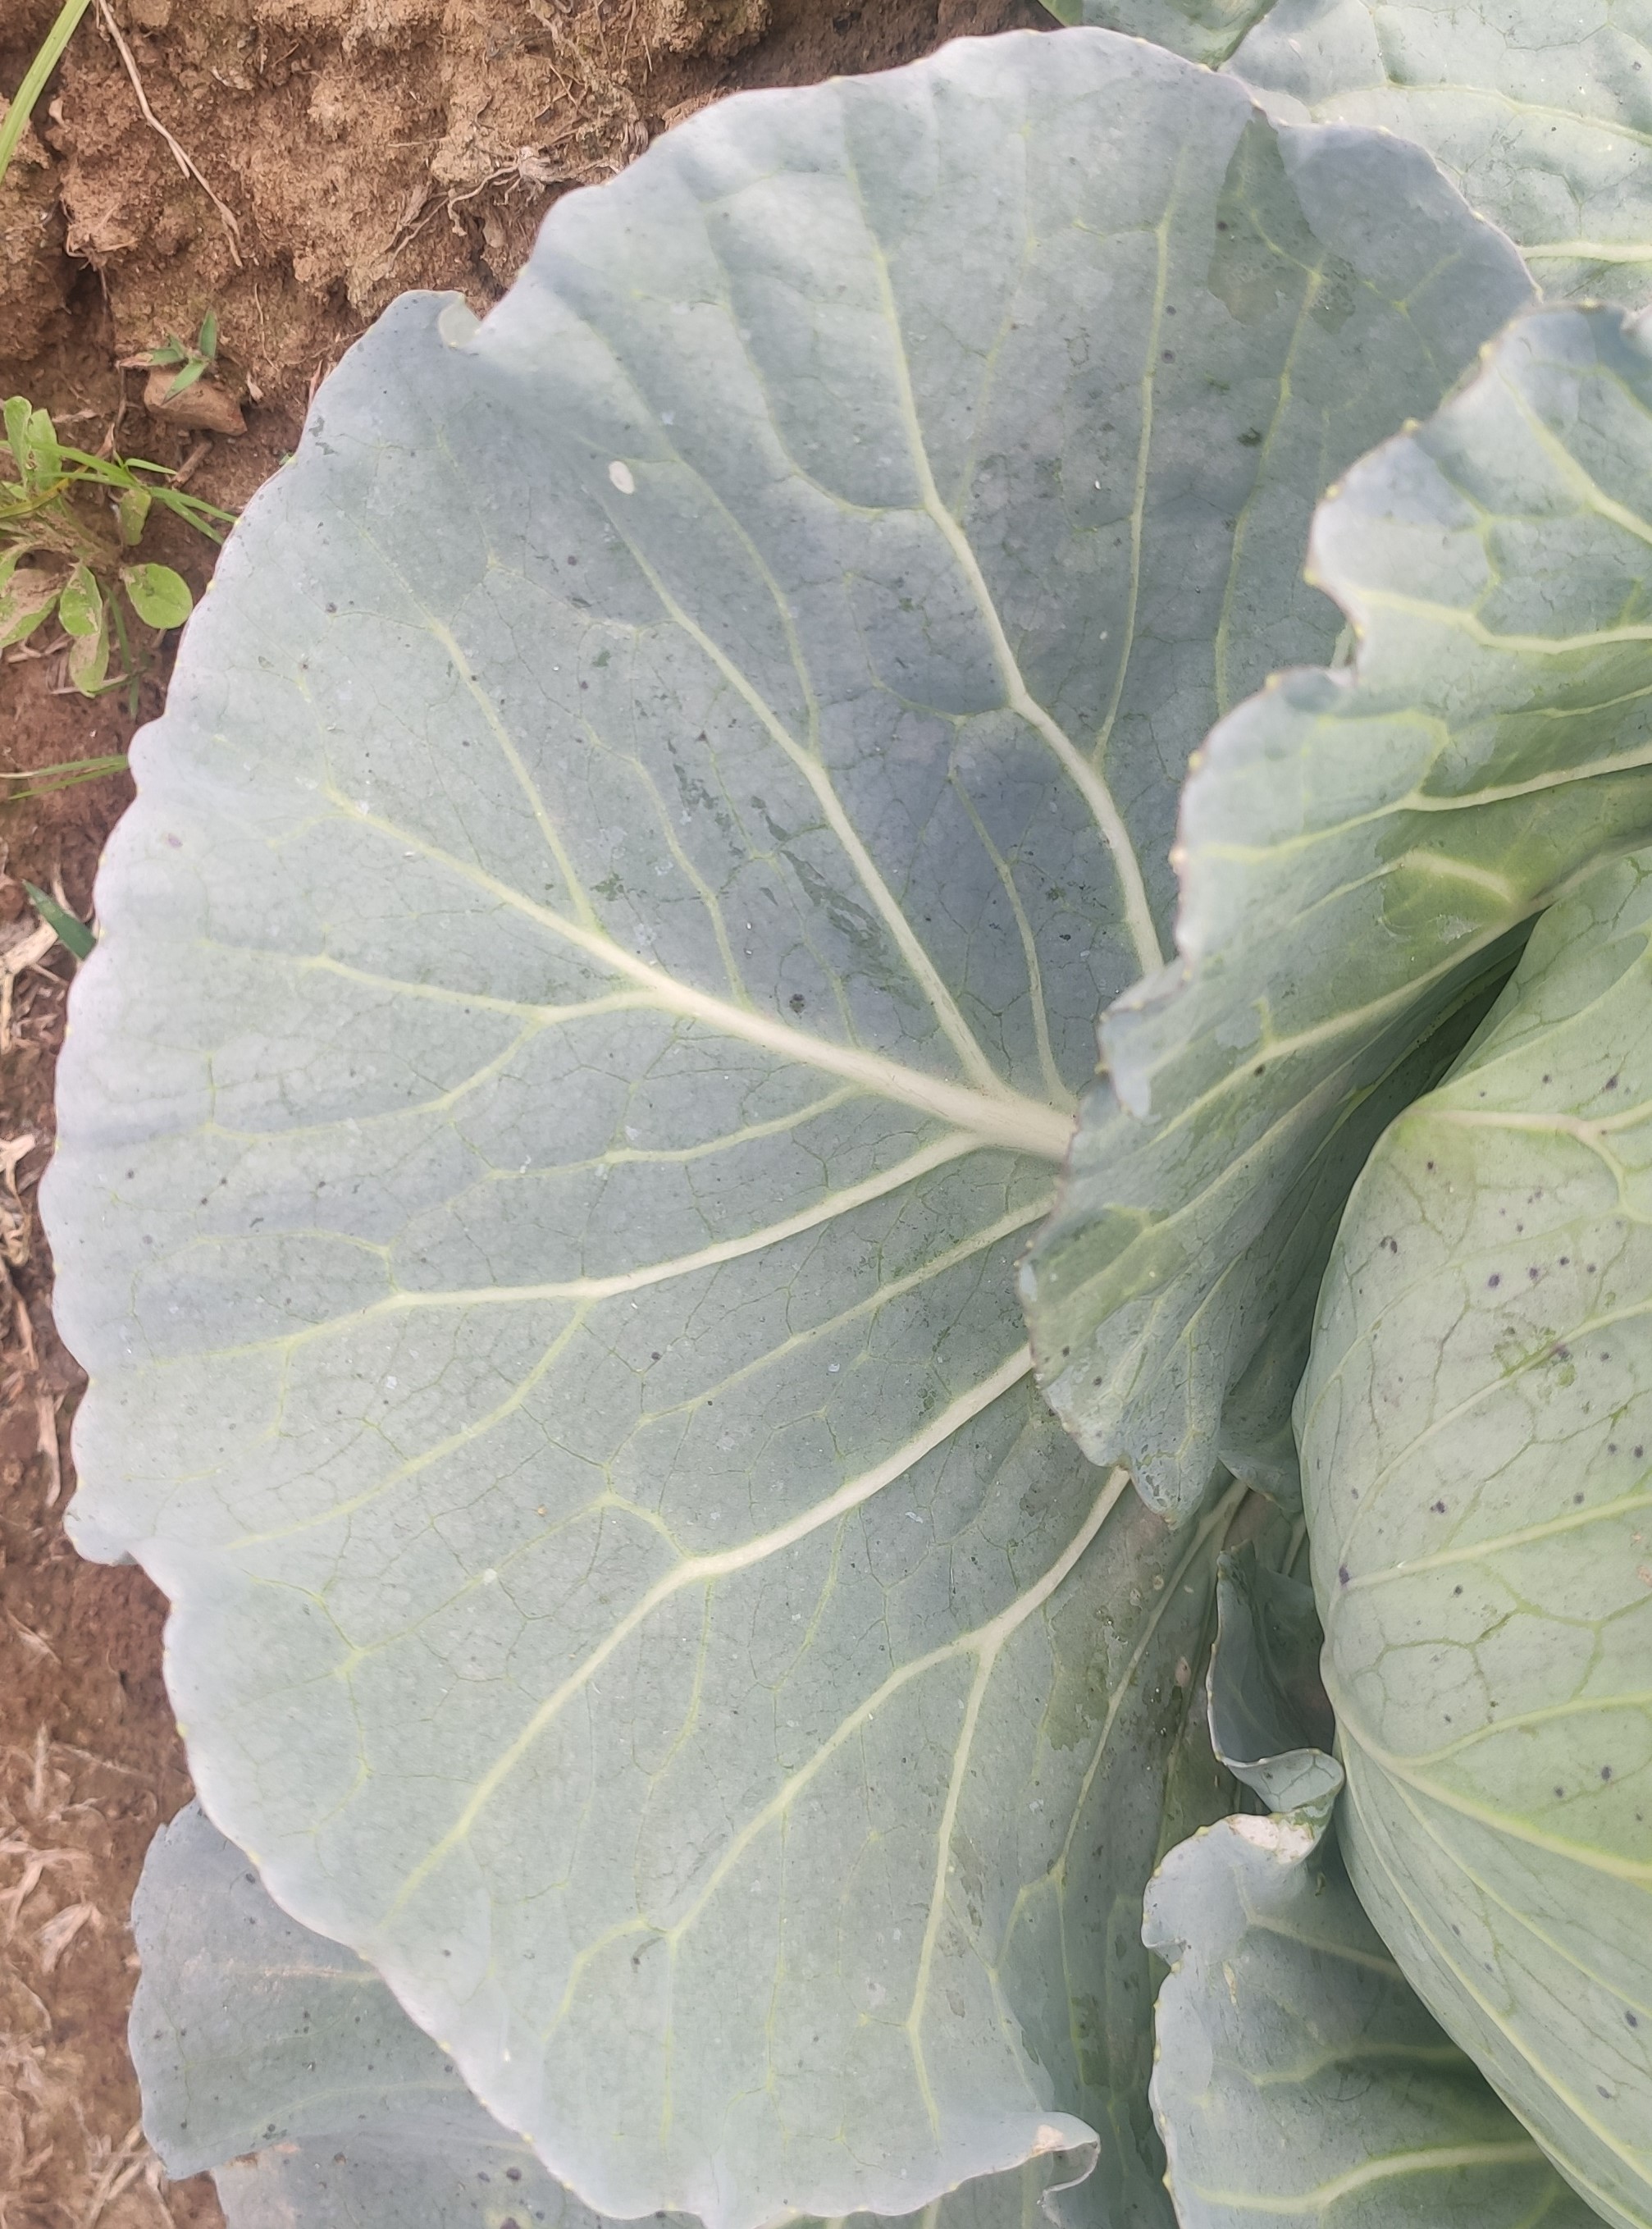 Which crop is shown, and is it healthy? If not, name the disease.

cabbage, healthy
